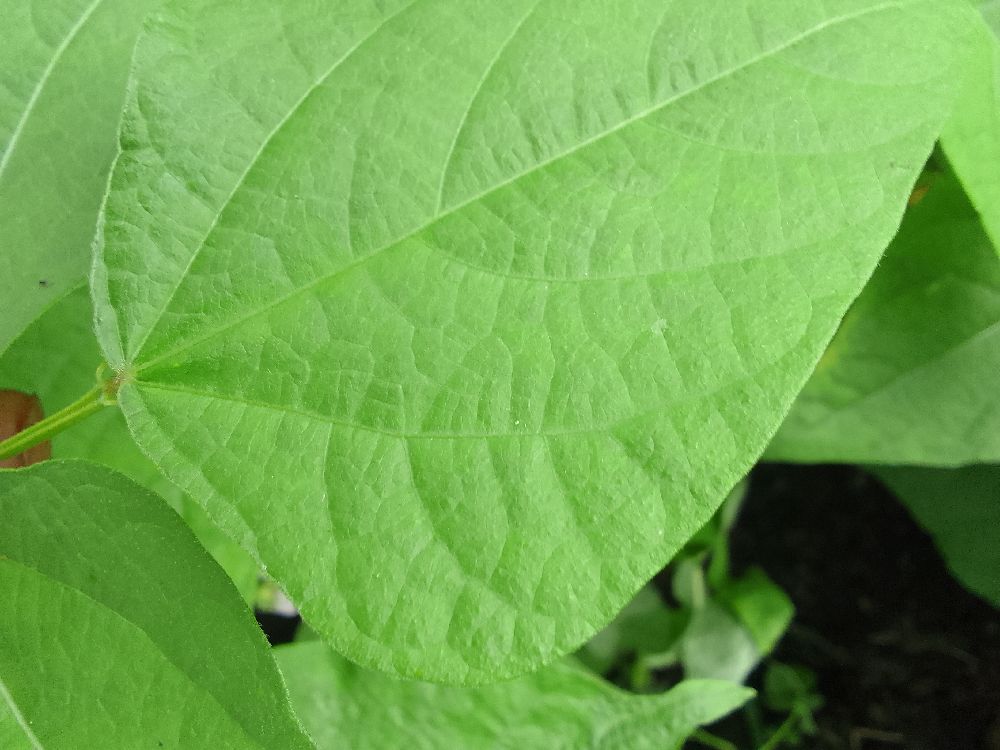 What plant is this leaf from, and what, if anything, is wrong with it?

common bean, healthy
